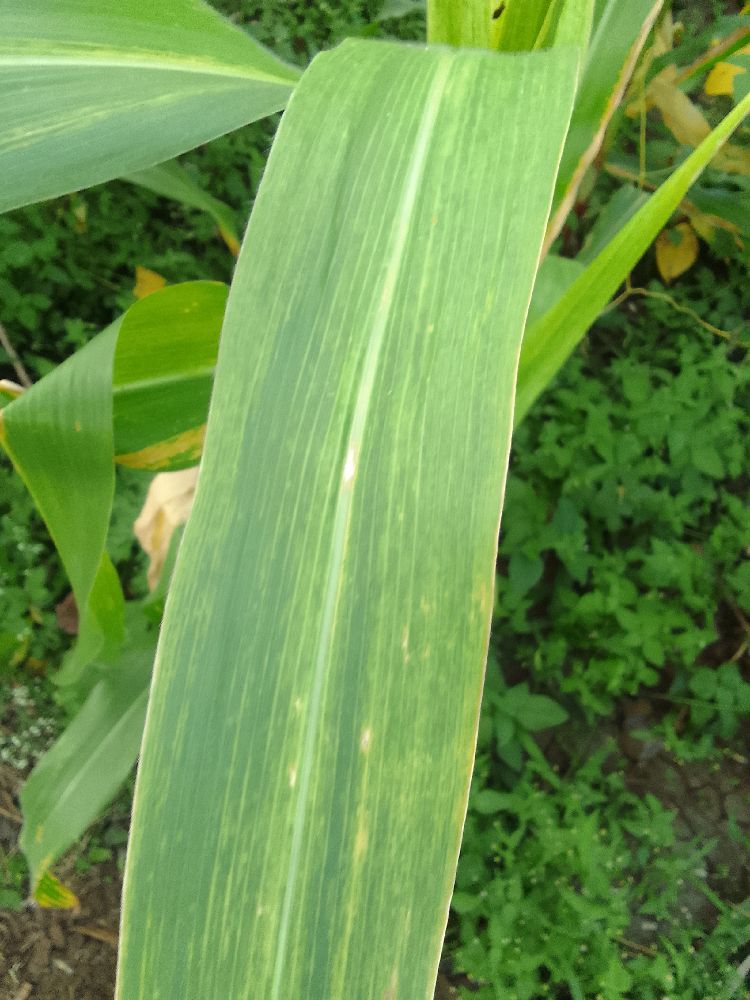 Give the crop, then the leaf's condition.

maize, maize lethal necrosis
